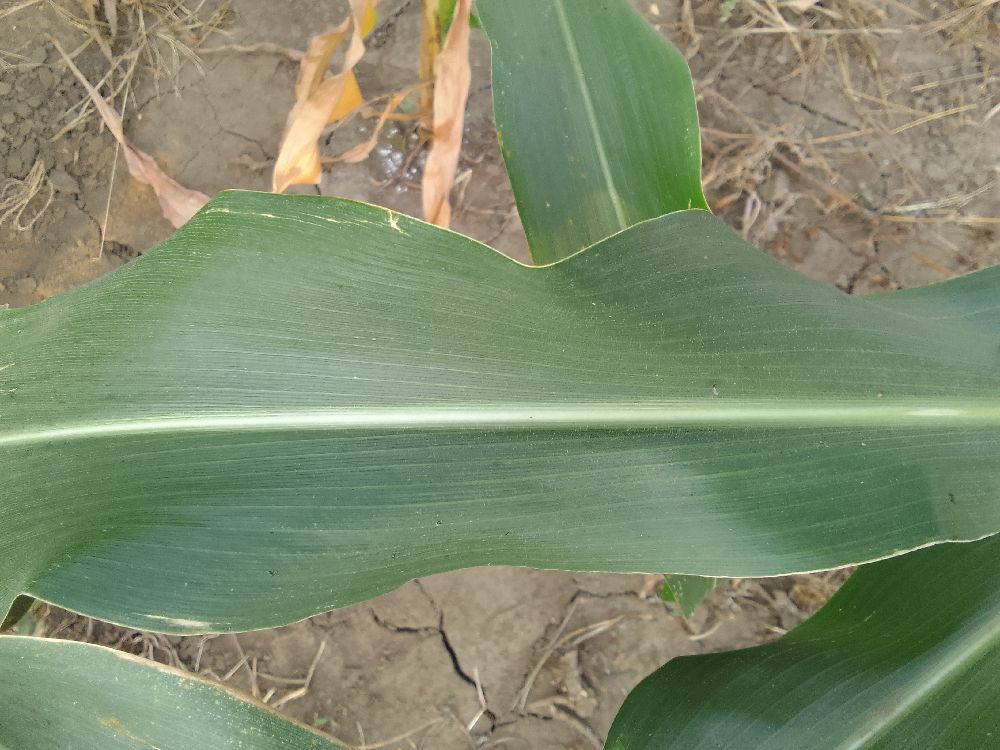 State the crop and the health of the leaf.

maize, healthy
